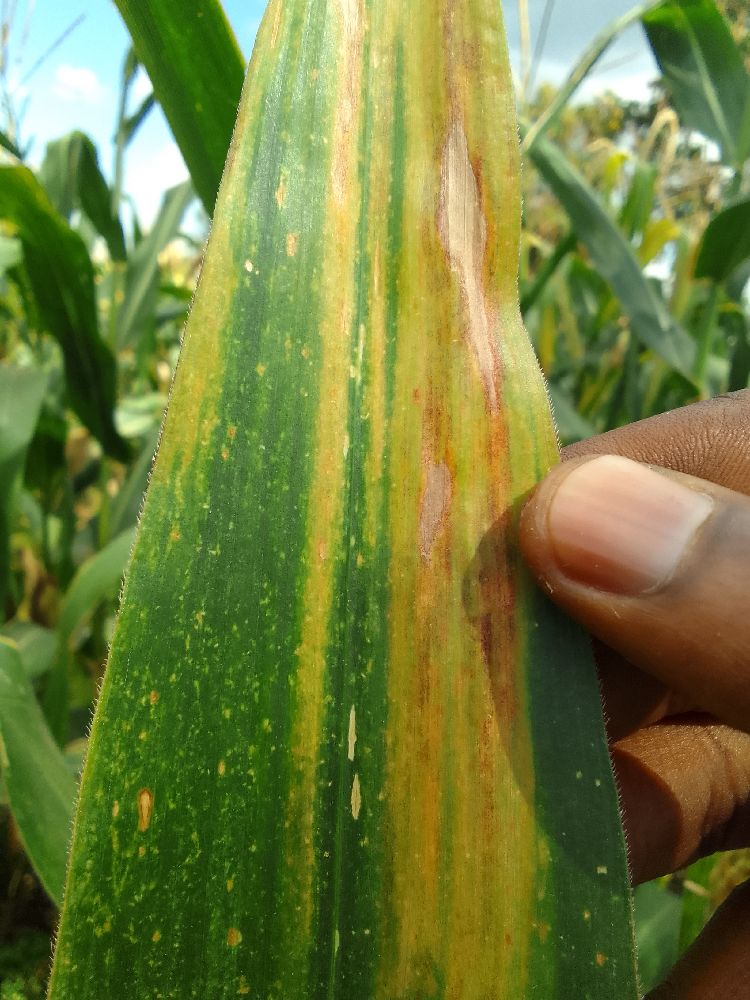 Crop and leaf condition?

maize, maize lethal necrosis
